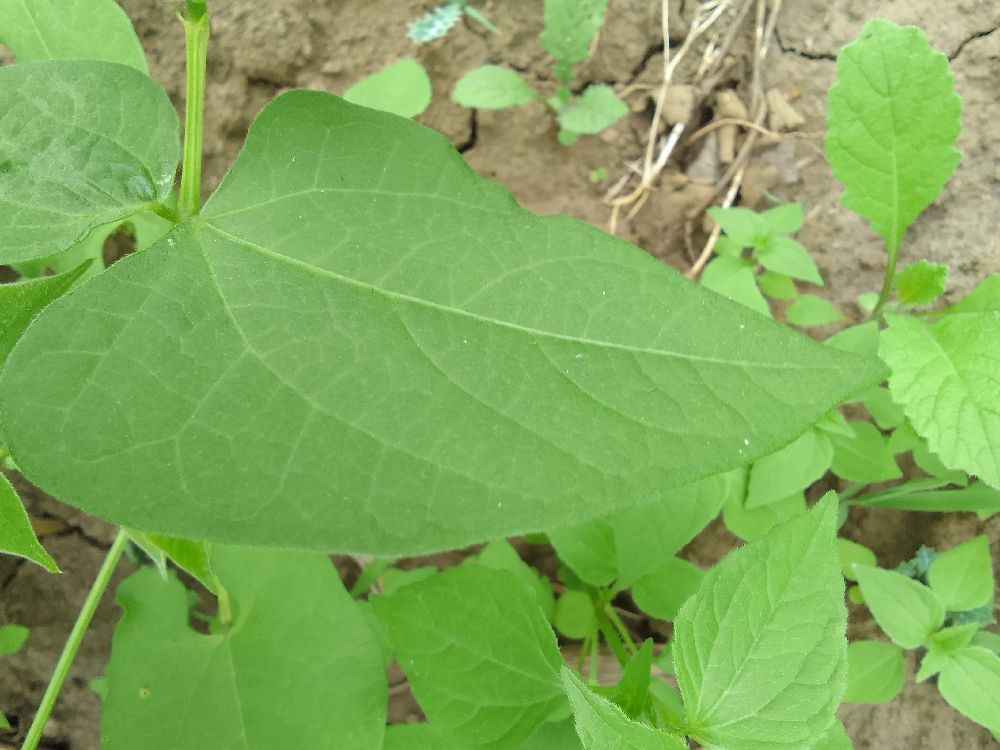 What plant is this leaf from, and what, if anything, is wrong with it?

common bean, healthy
